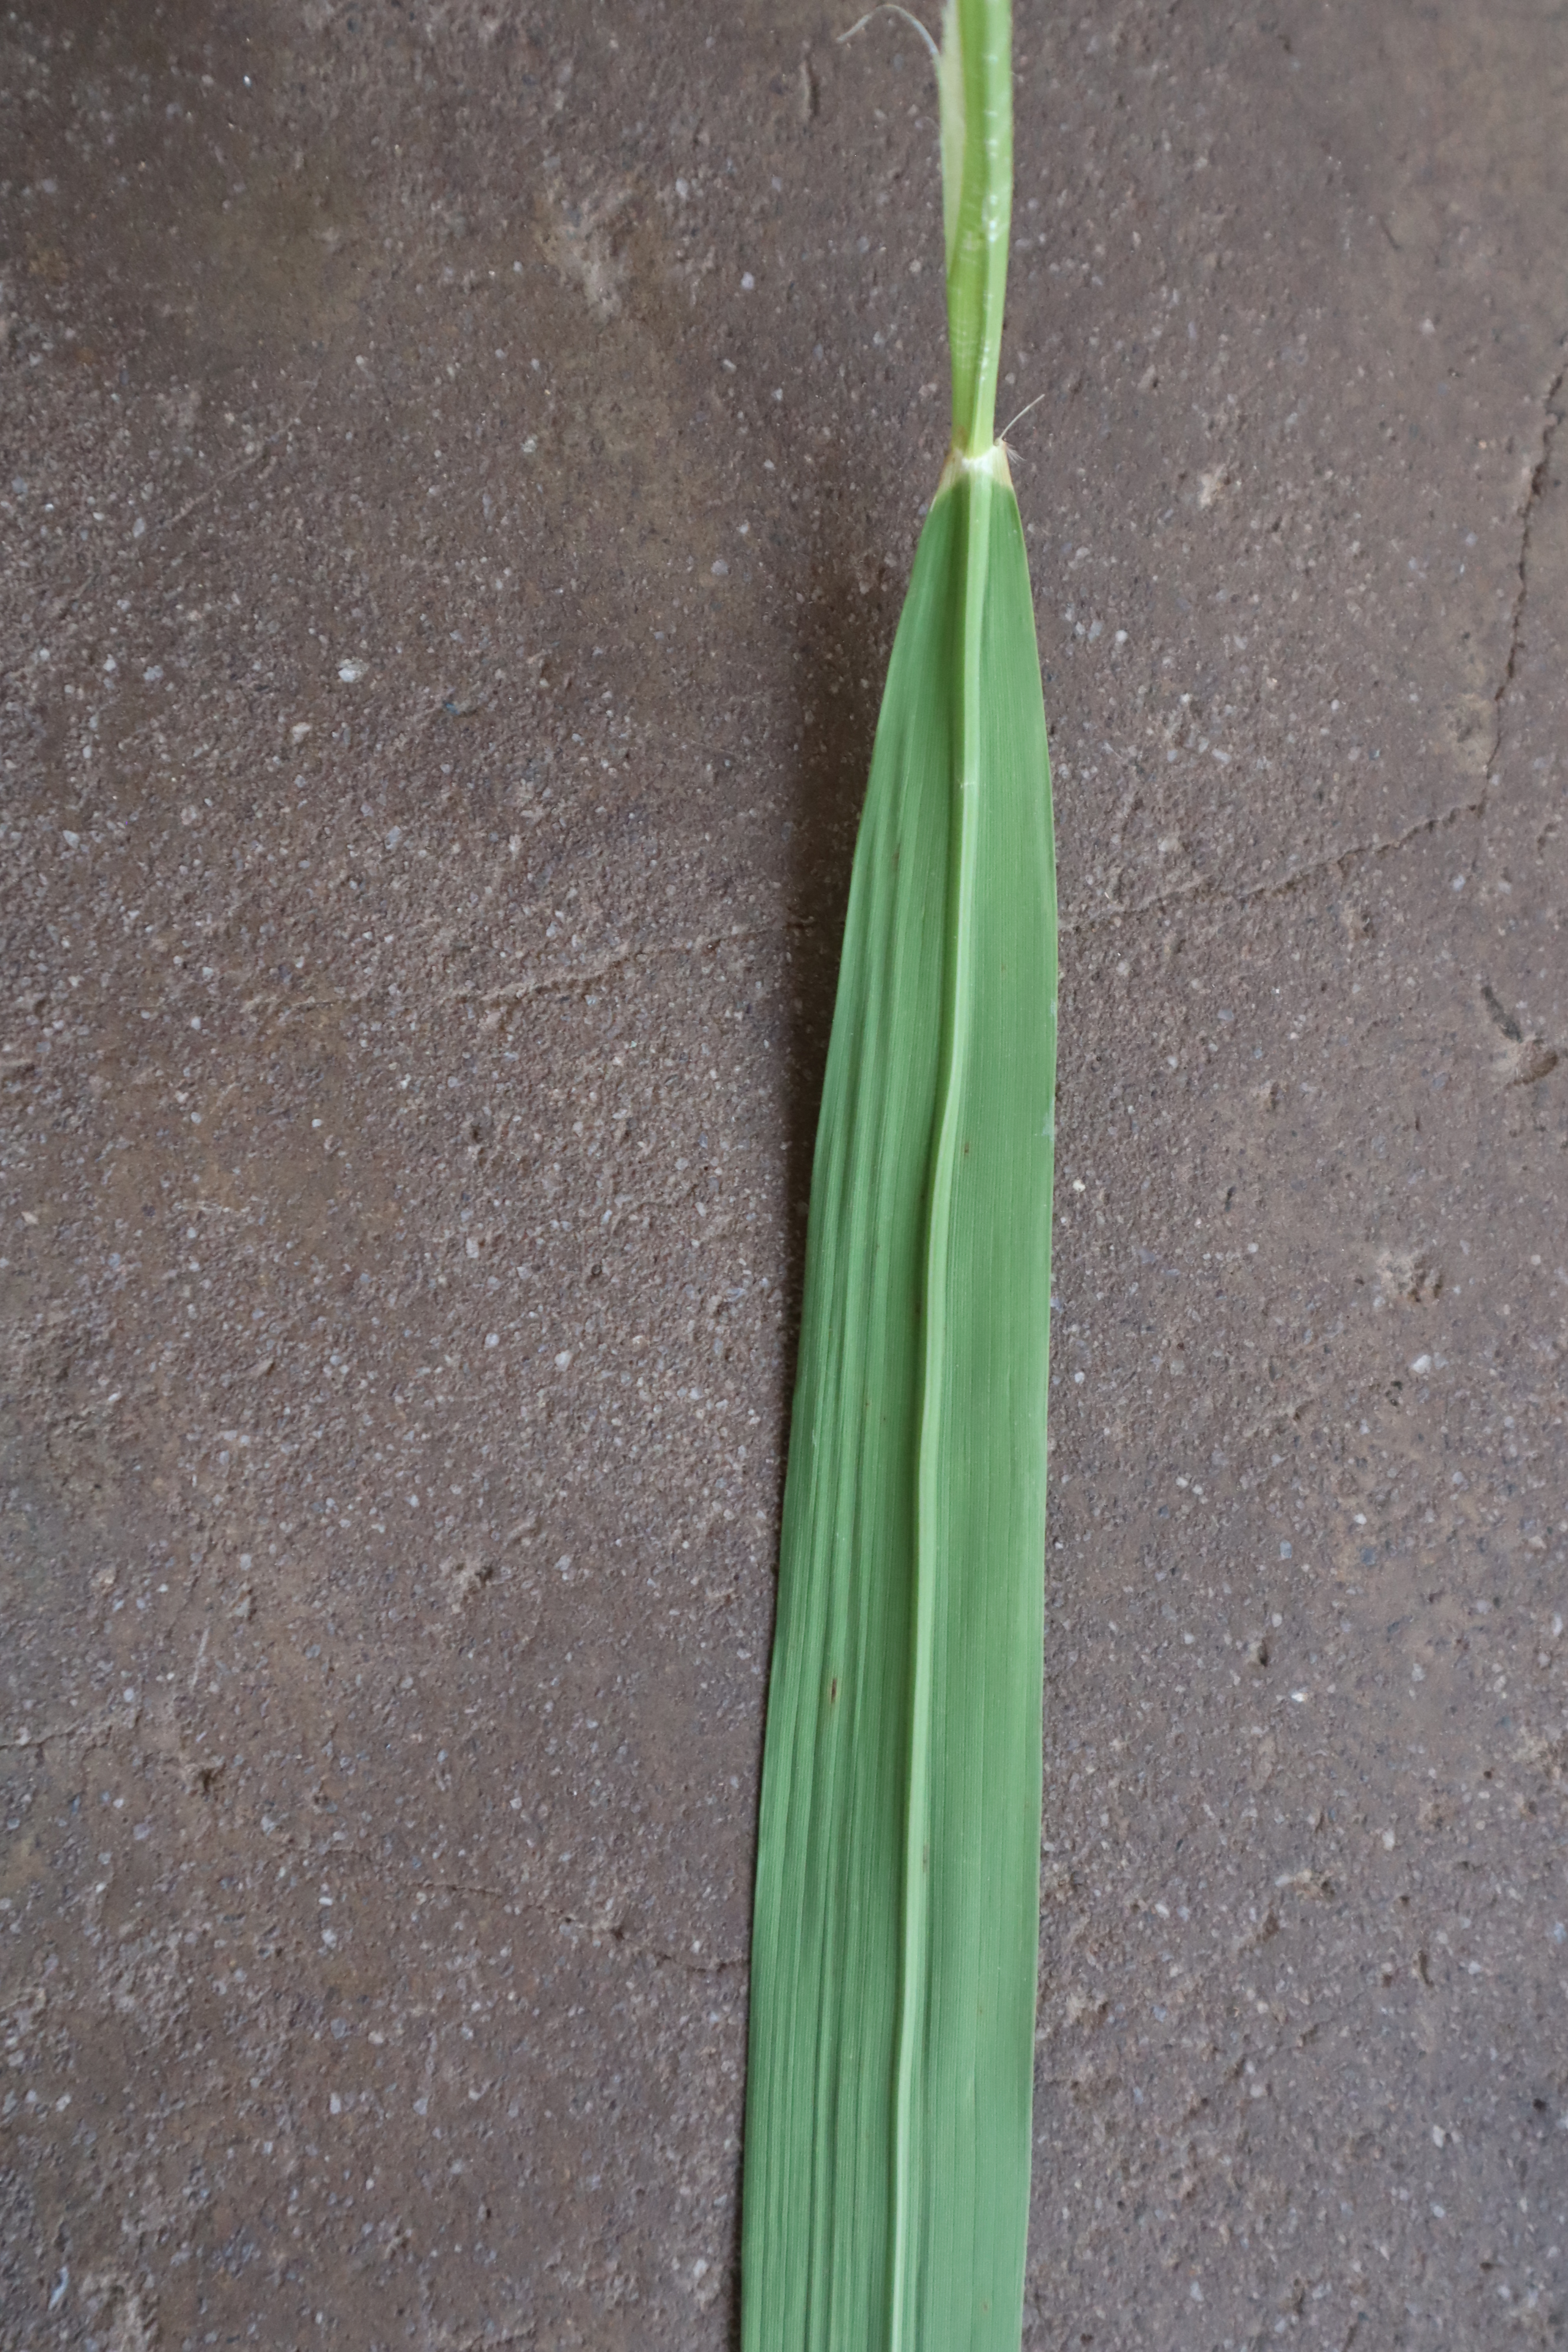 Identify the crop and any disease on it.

rice, healthy leaves
